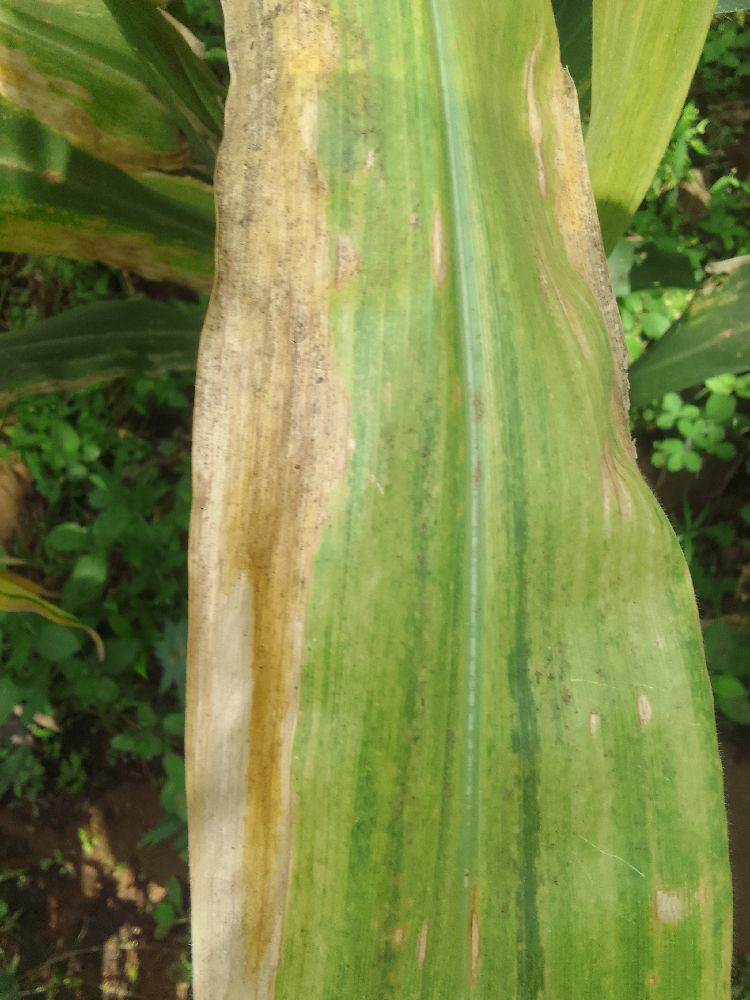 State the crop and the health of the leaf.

maize, maize lethal necrosis
